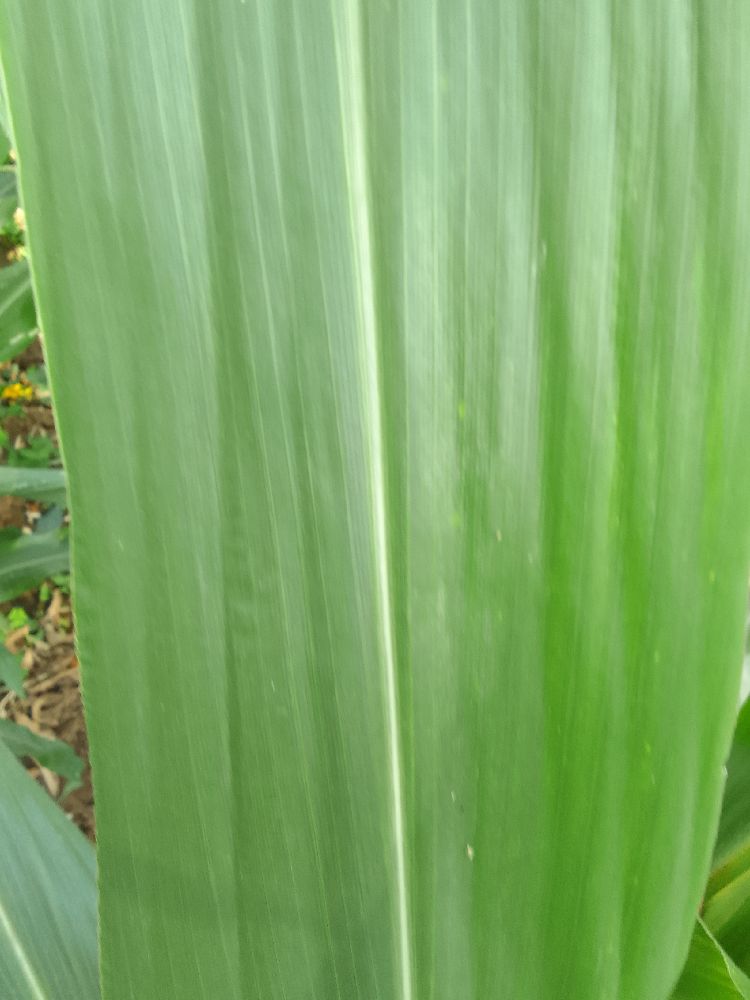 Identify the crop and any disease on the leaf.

maize, healthy
